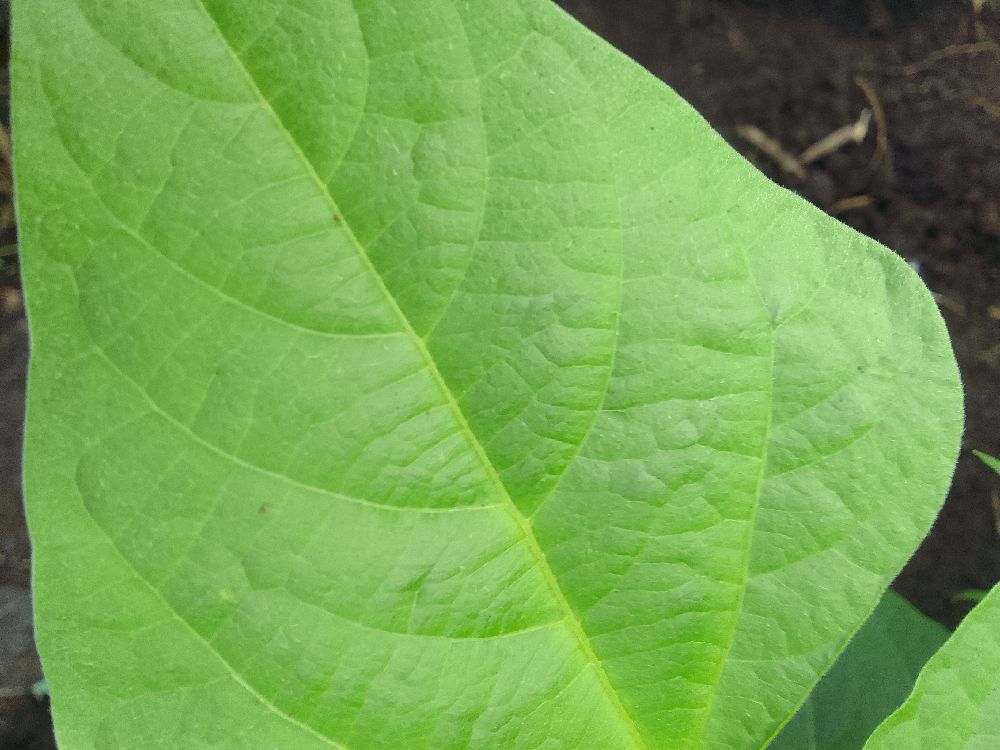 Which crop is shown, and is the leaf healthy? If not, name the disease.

common bean, healthy
